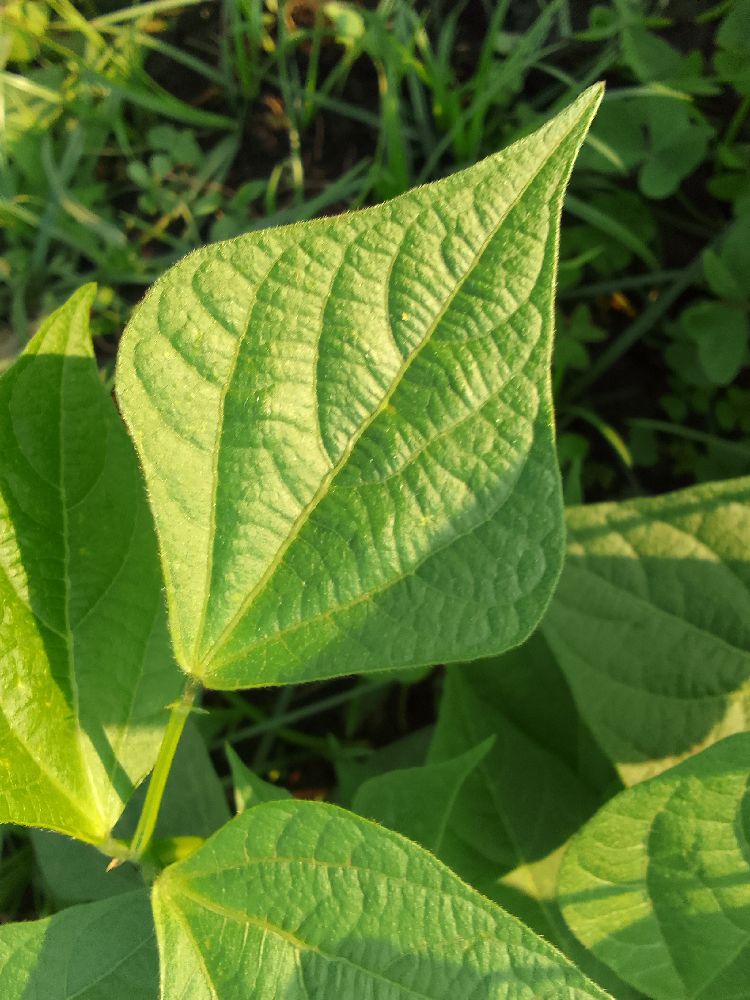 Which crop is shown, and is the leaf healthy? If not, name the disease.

common bean, healthy
